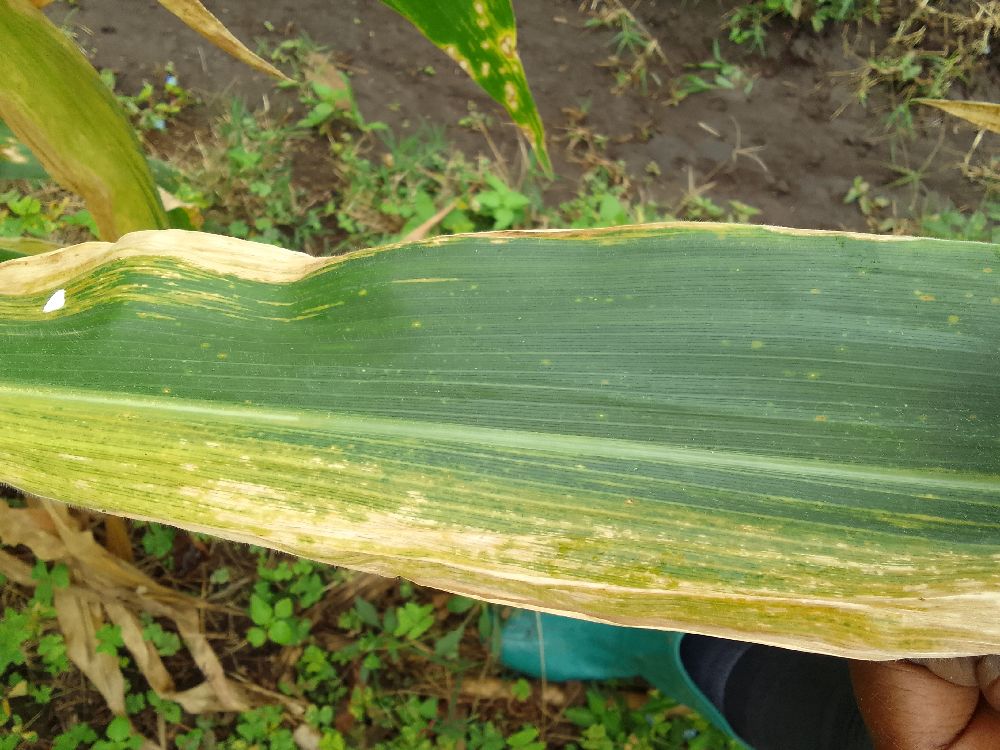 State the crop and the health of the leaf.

maize, maize lethal necrosis
